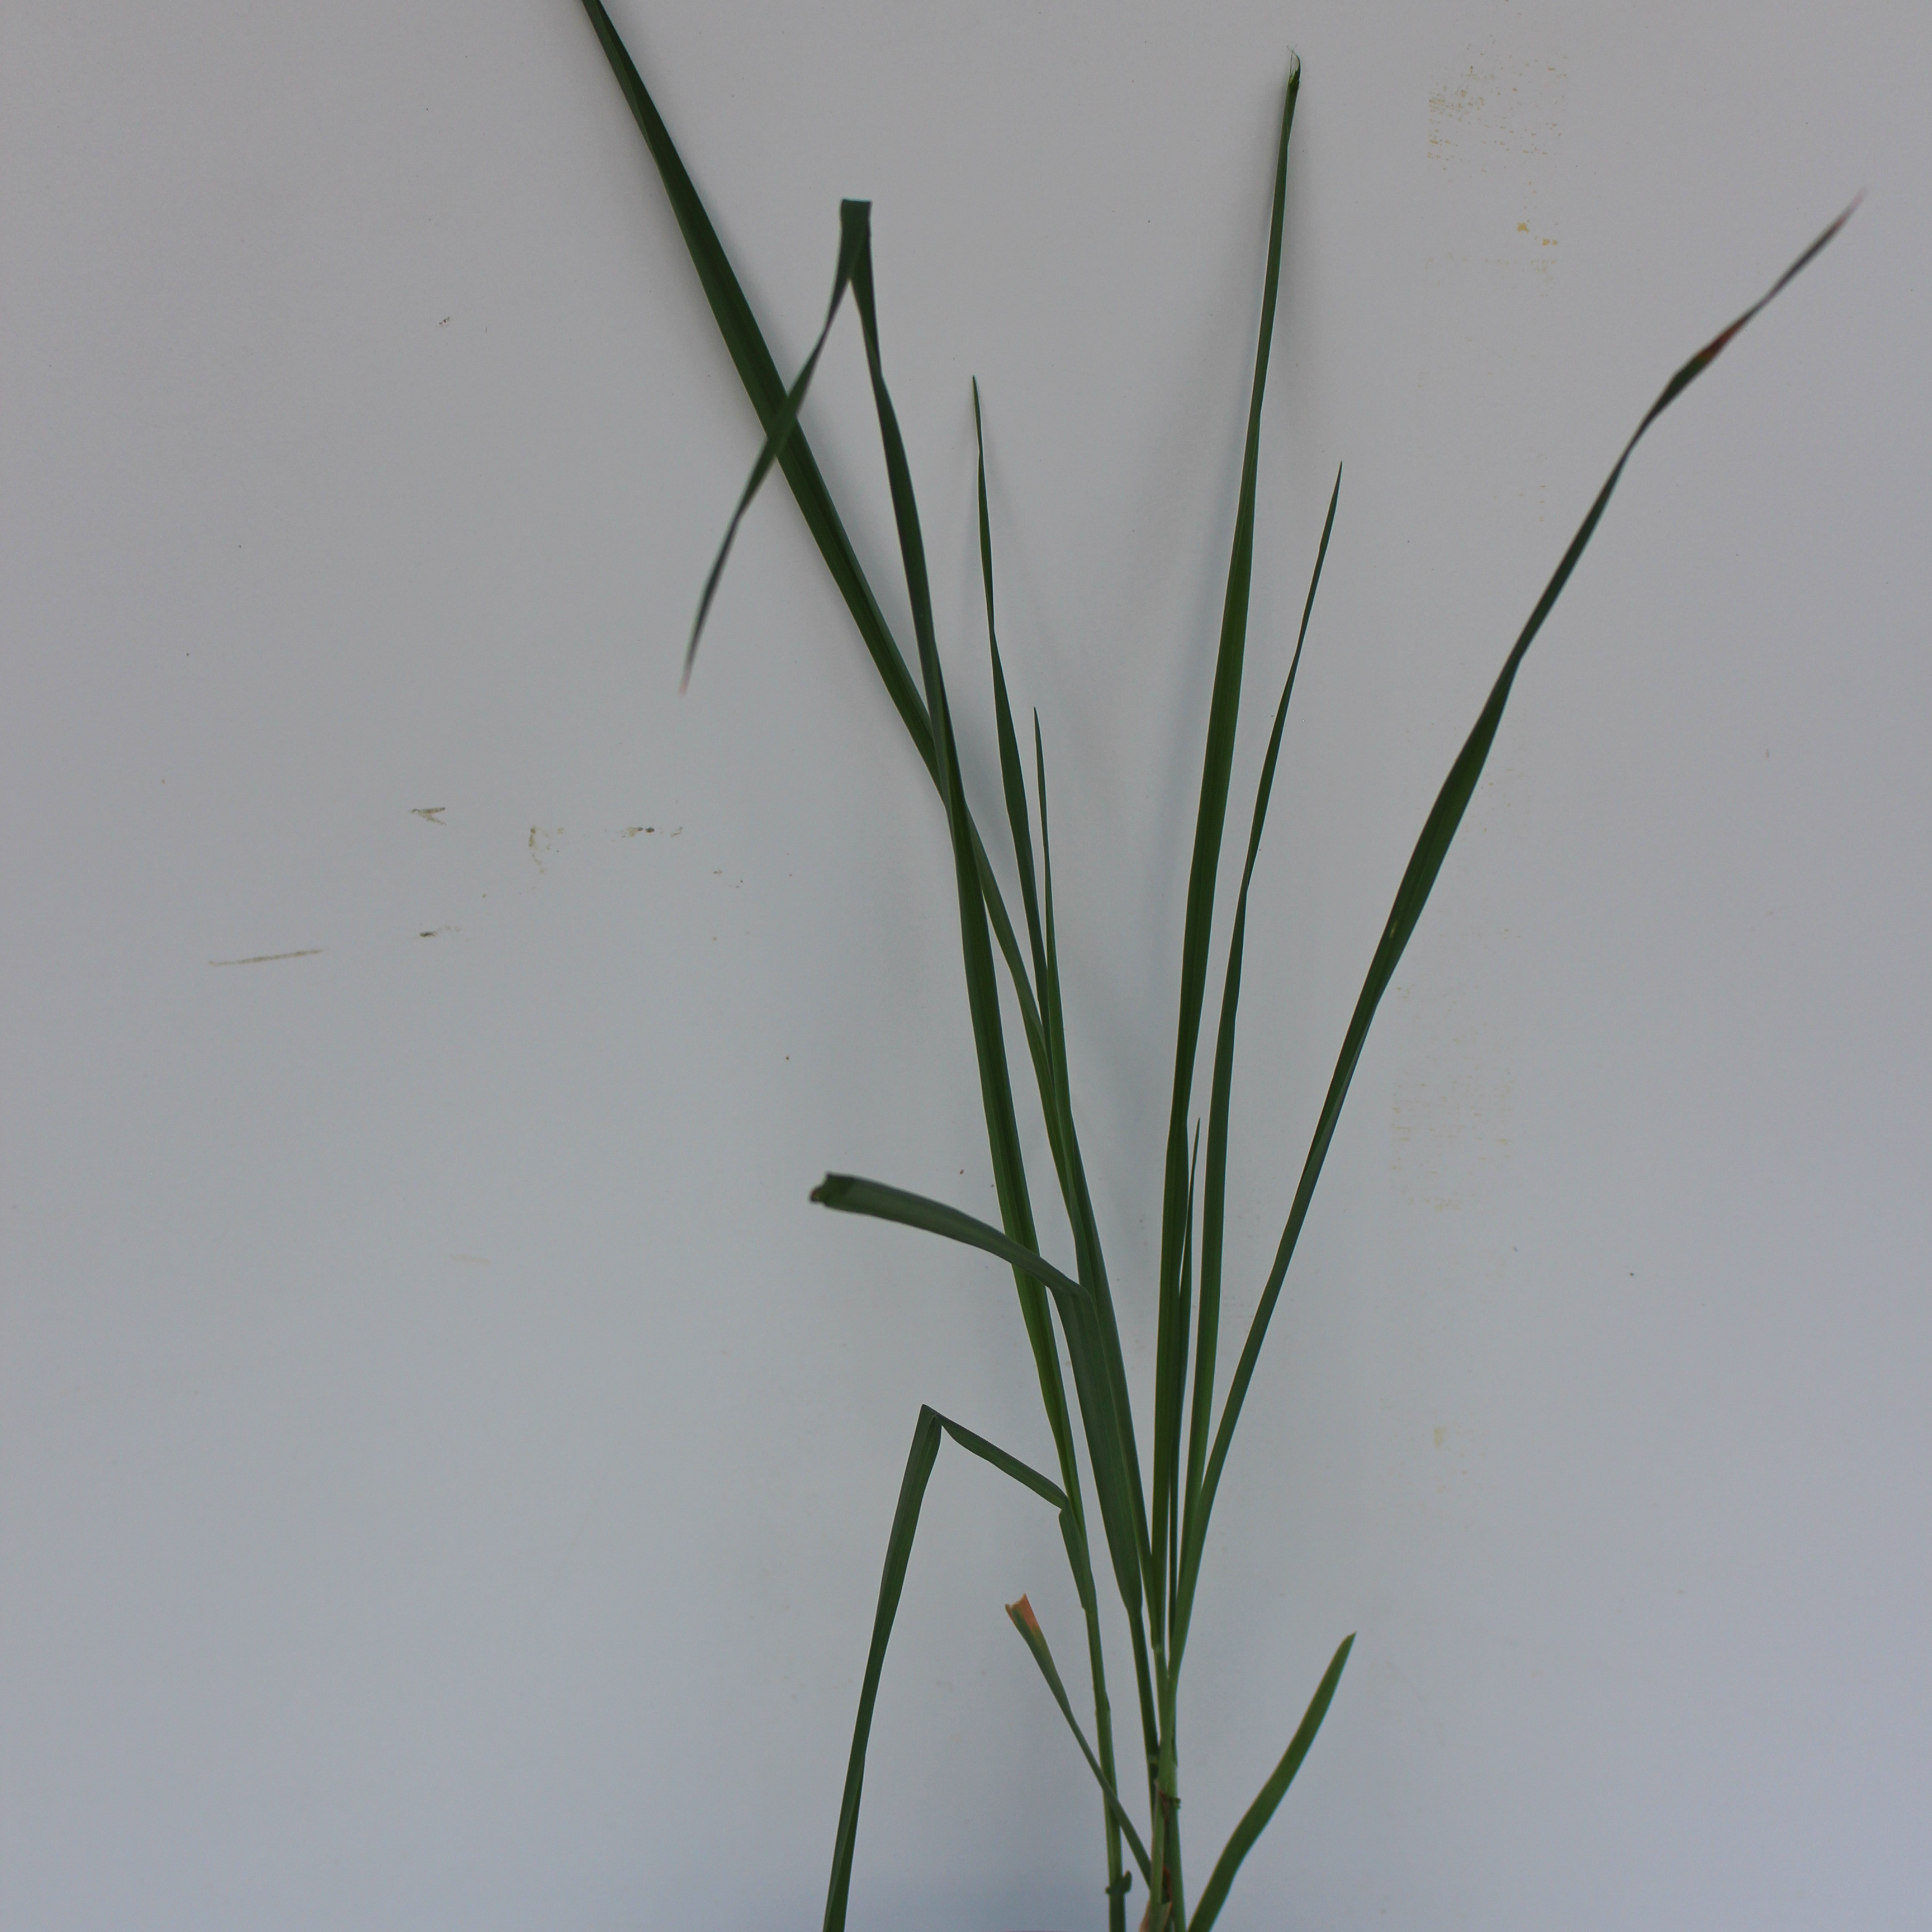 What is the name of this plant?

Avena sterilis
